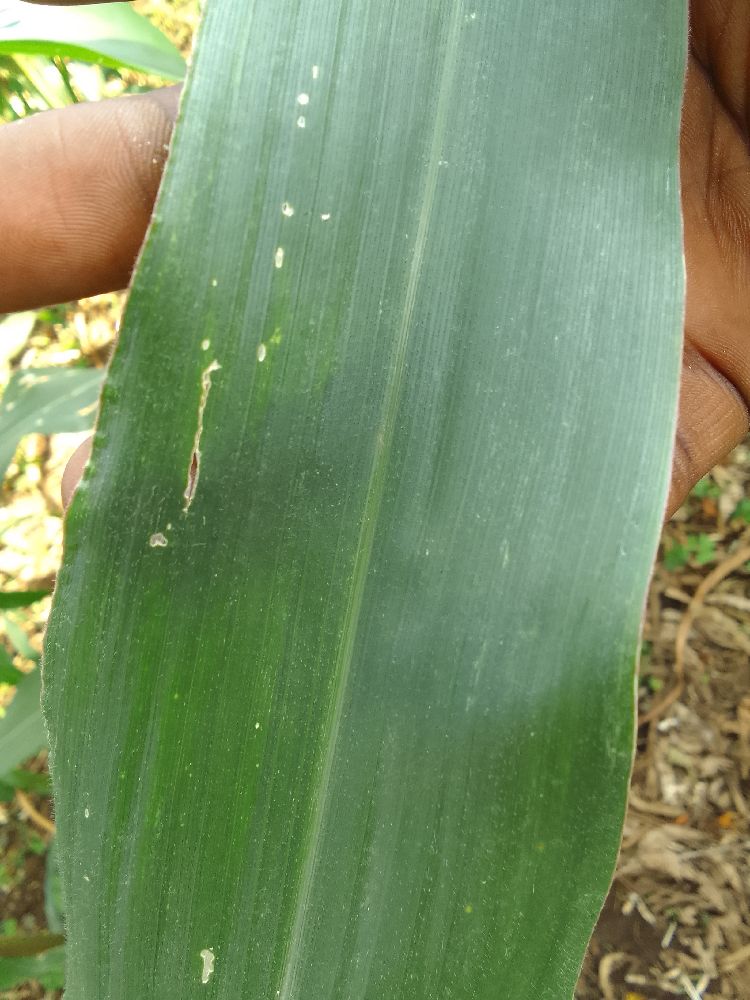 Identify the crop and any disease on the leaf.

maize, healthy
